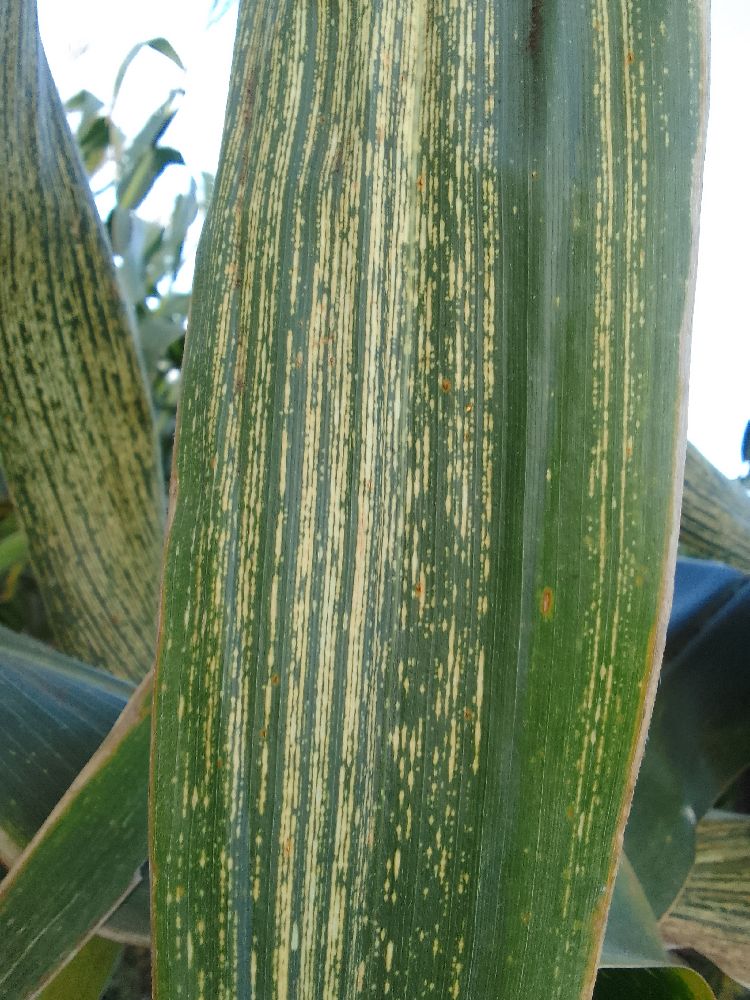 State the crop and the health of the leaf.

maize, maize streak virus
